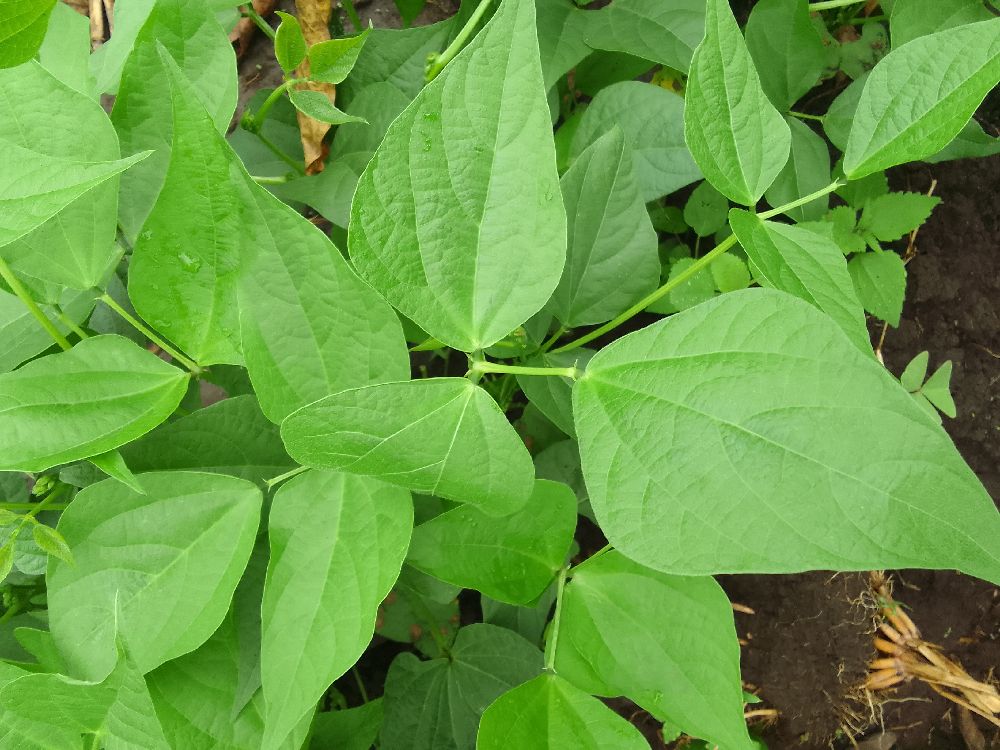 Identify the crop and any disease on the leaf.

common bean, healthy
